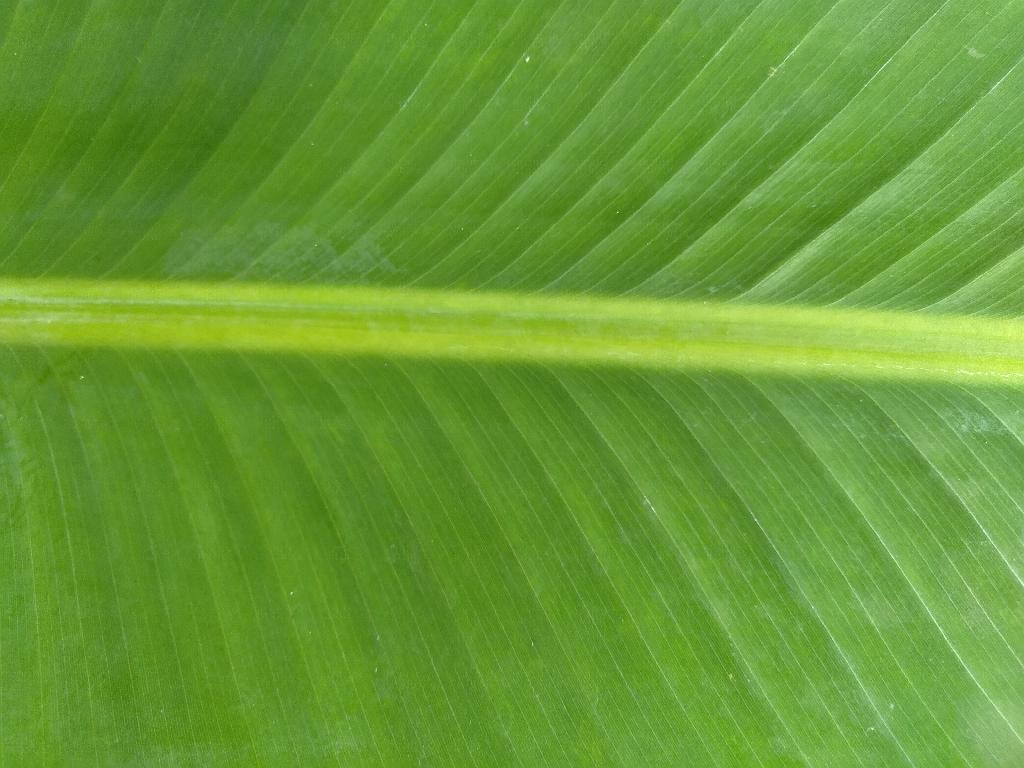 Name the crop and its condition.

banana, healthy
